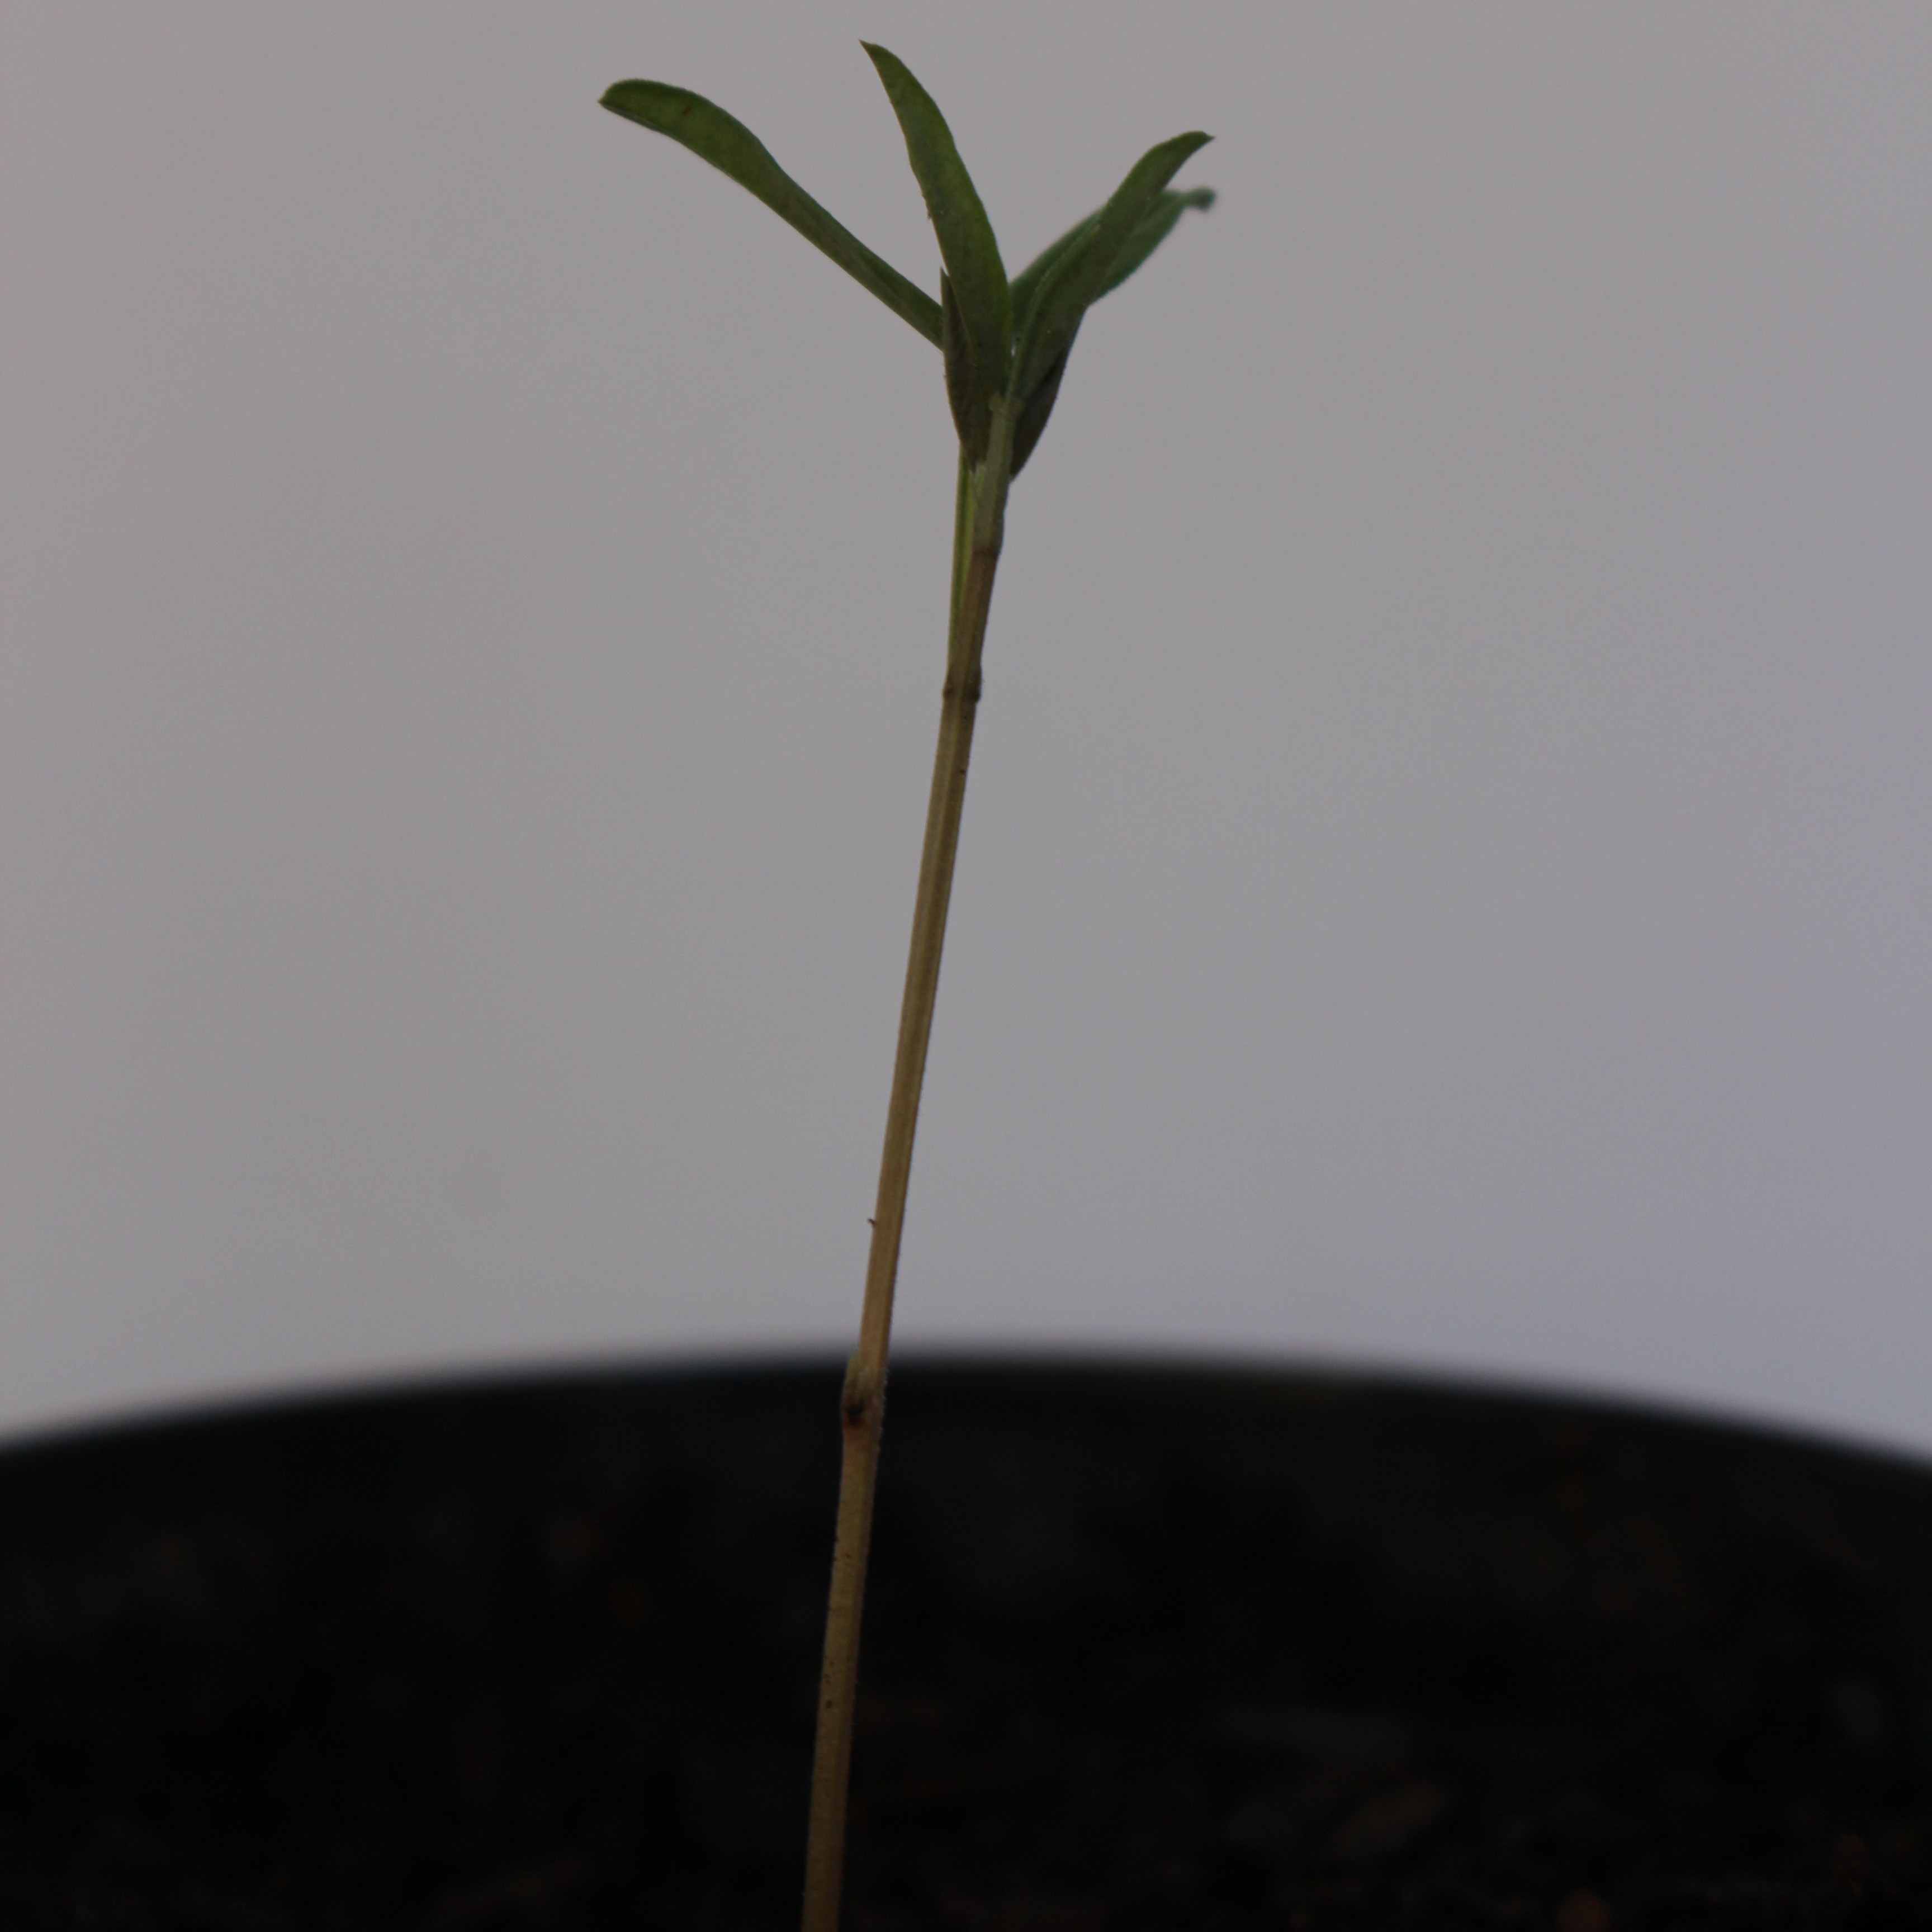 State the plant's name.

Vicia sativa
